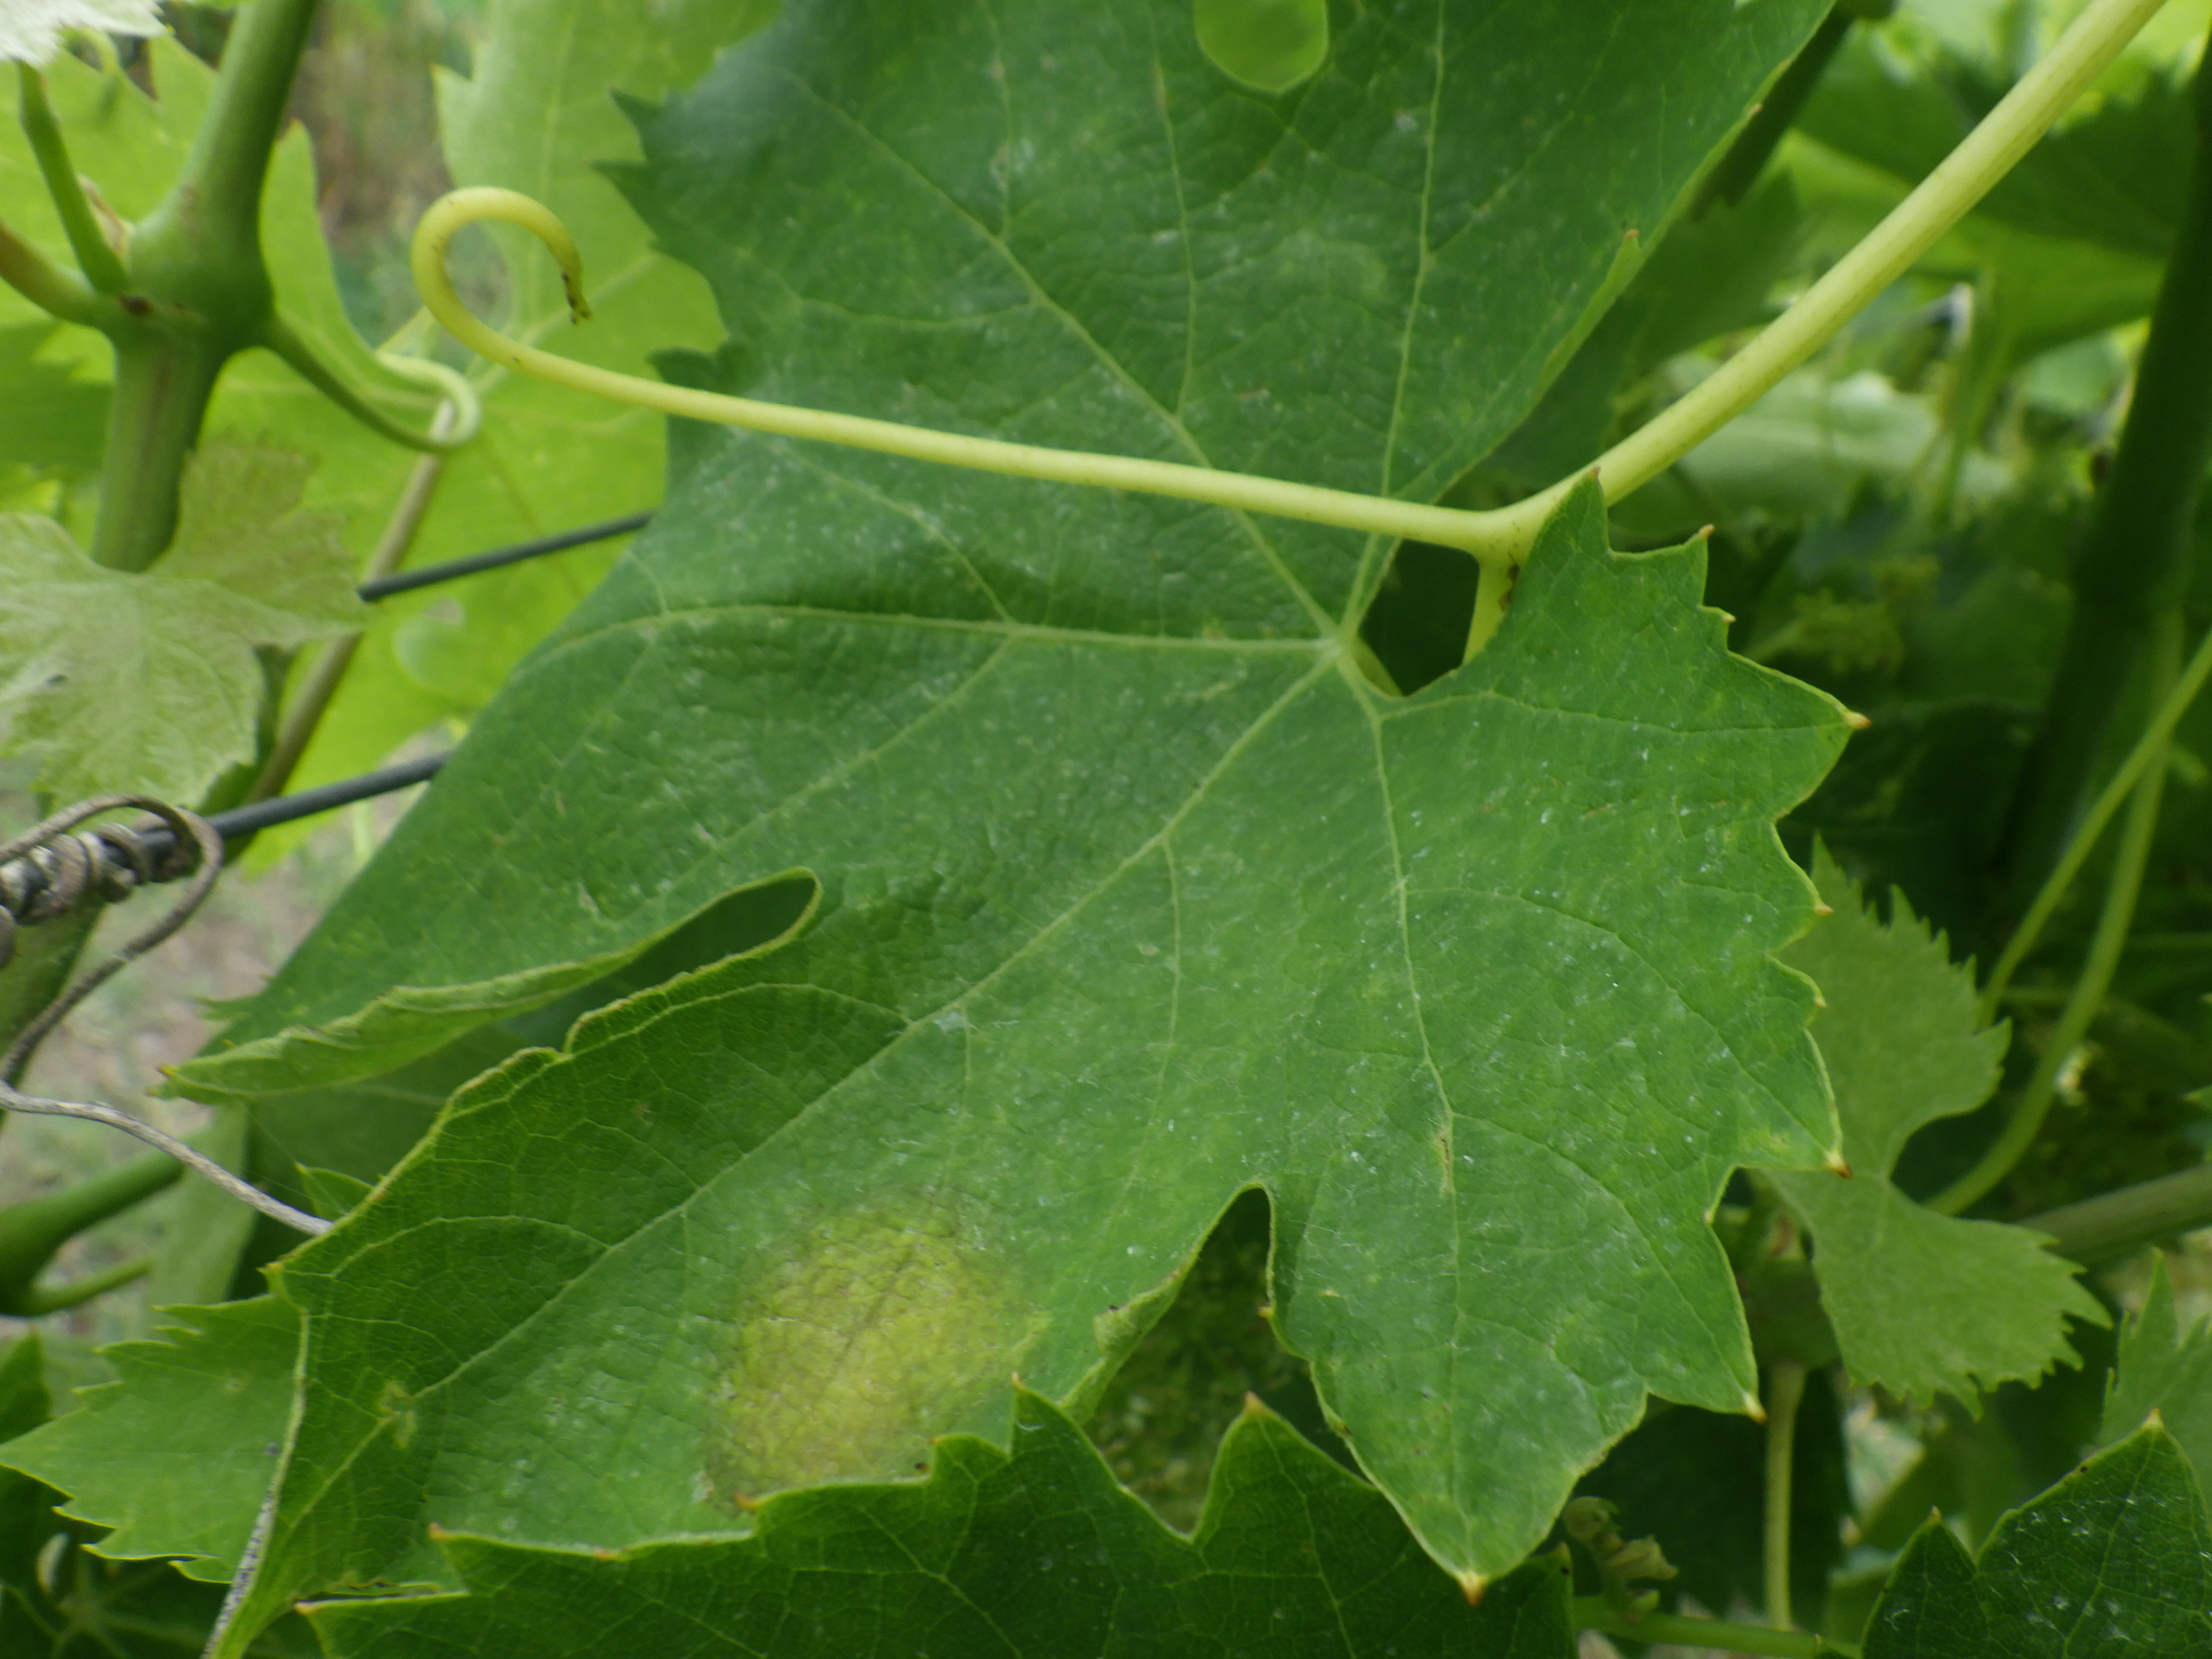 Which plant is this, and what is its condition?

grapevine, downy mildew
